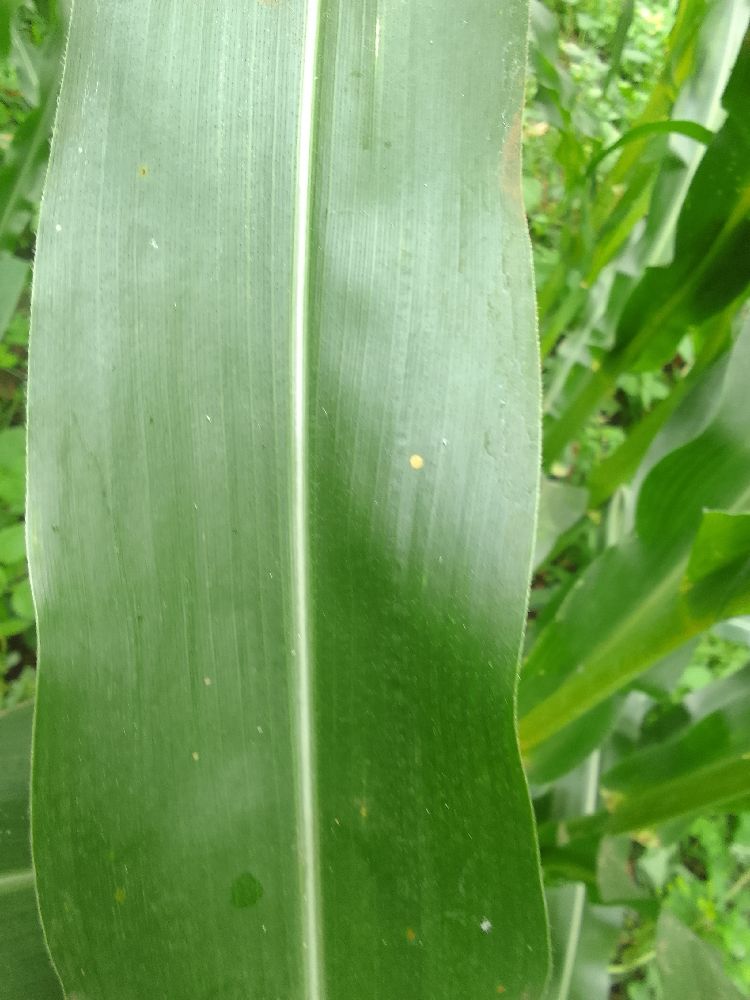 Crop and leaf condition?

maize, healthy
